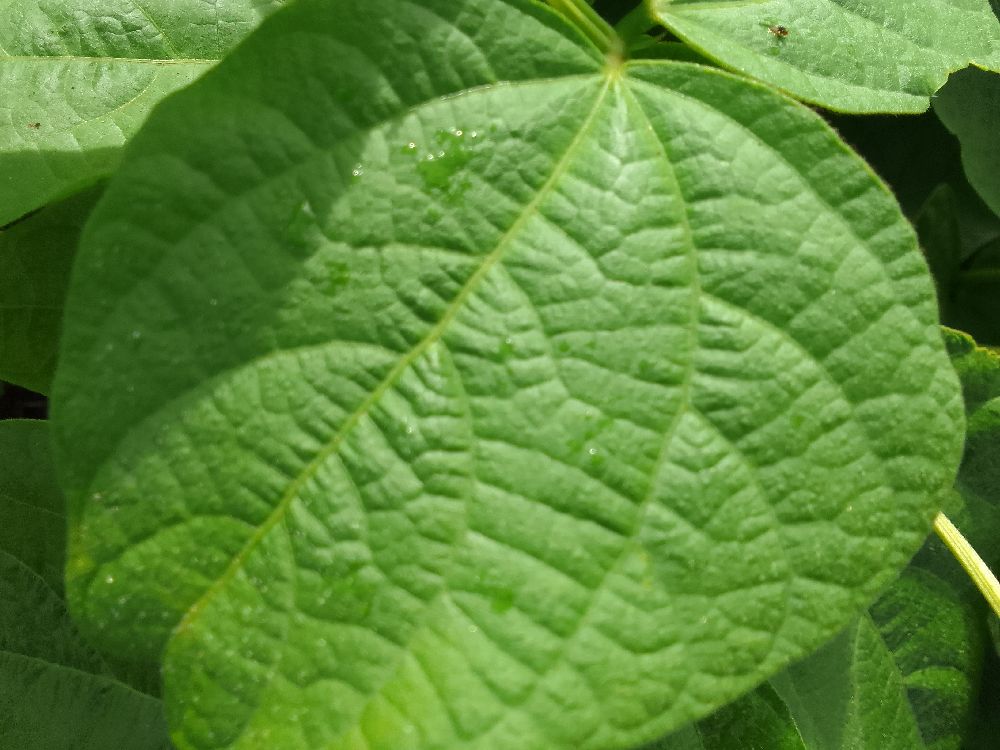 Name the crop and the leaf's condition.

common bean, healthy
